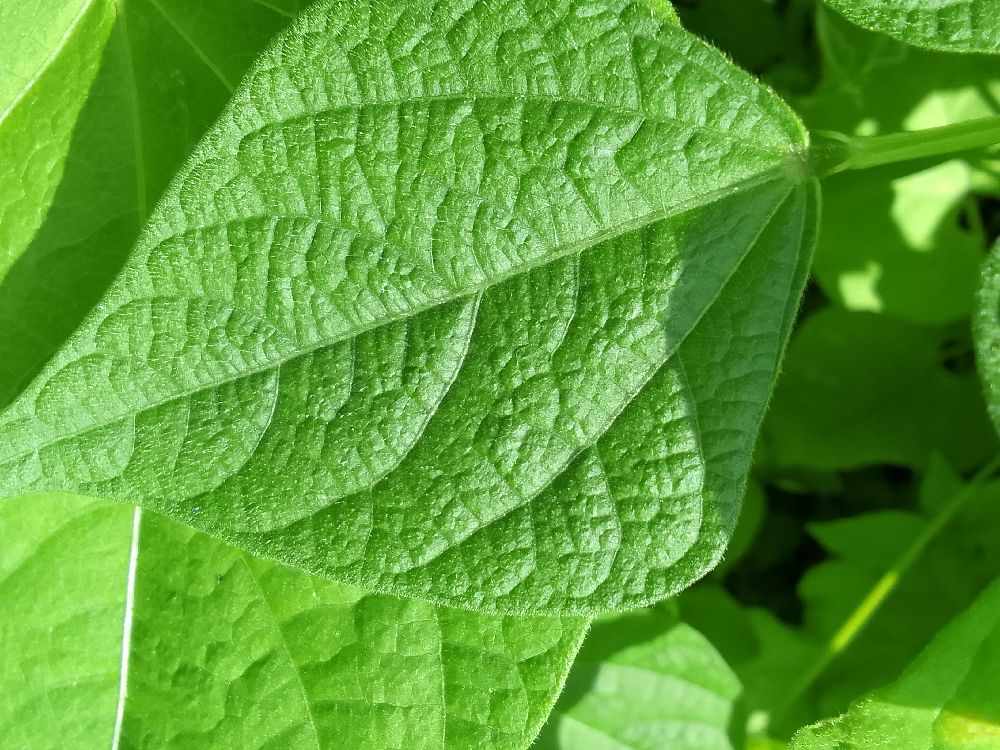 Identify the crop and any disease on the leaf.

common bean, healthy
